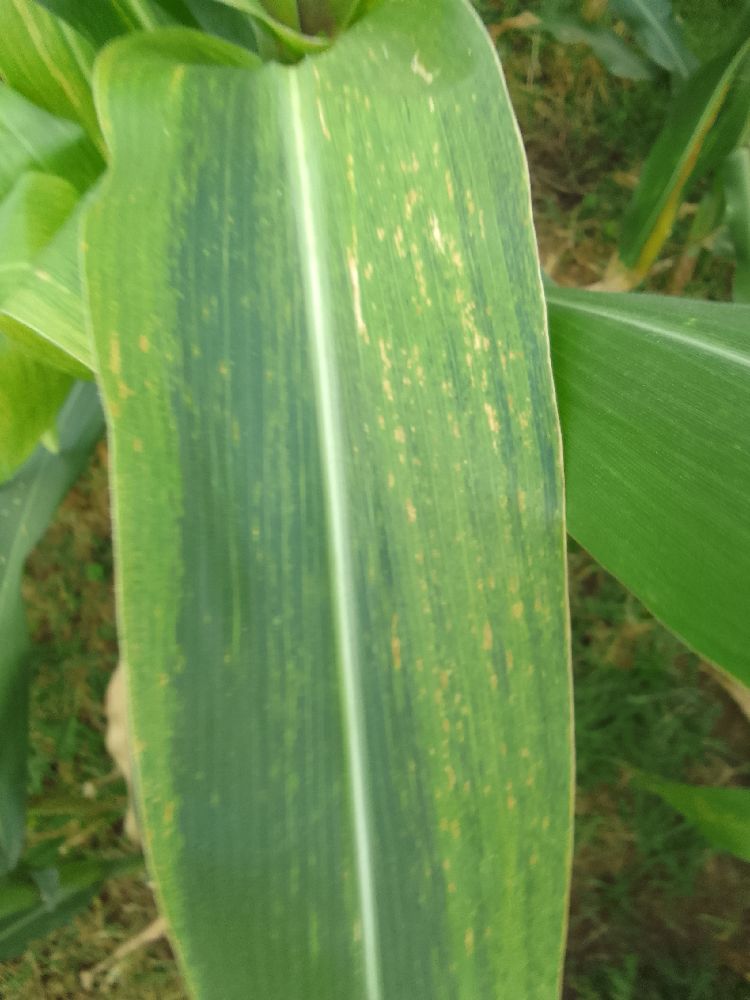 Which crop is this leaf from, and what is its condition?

maize, maize lethal necrosis
